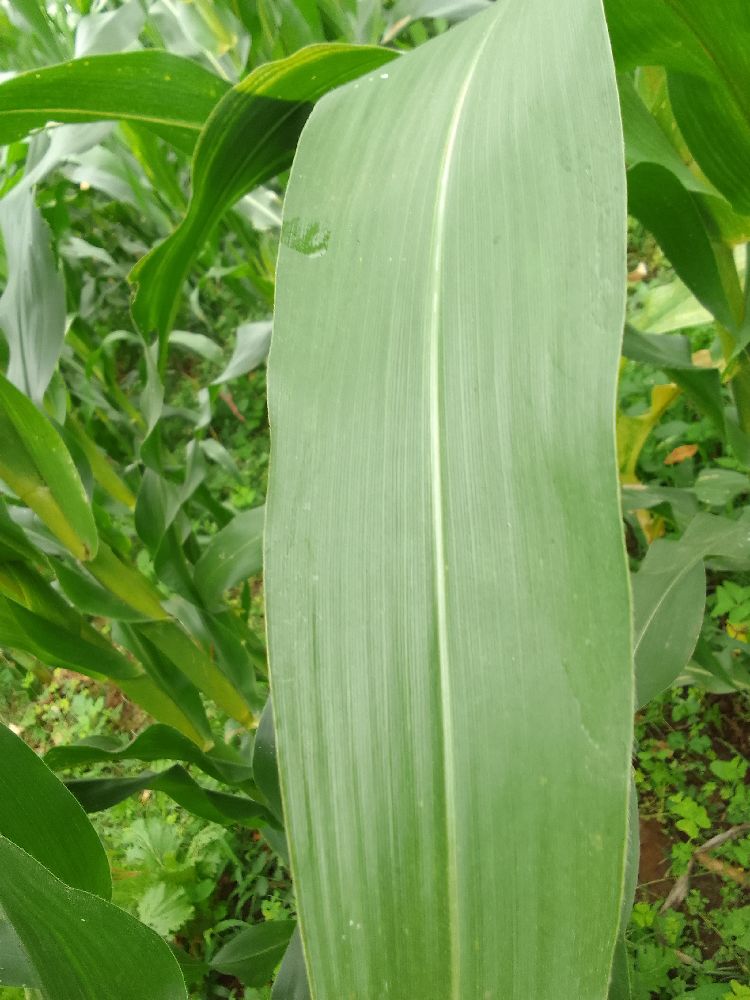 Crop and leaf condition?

maize, healthy
